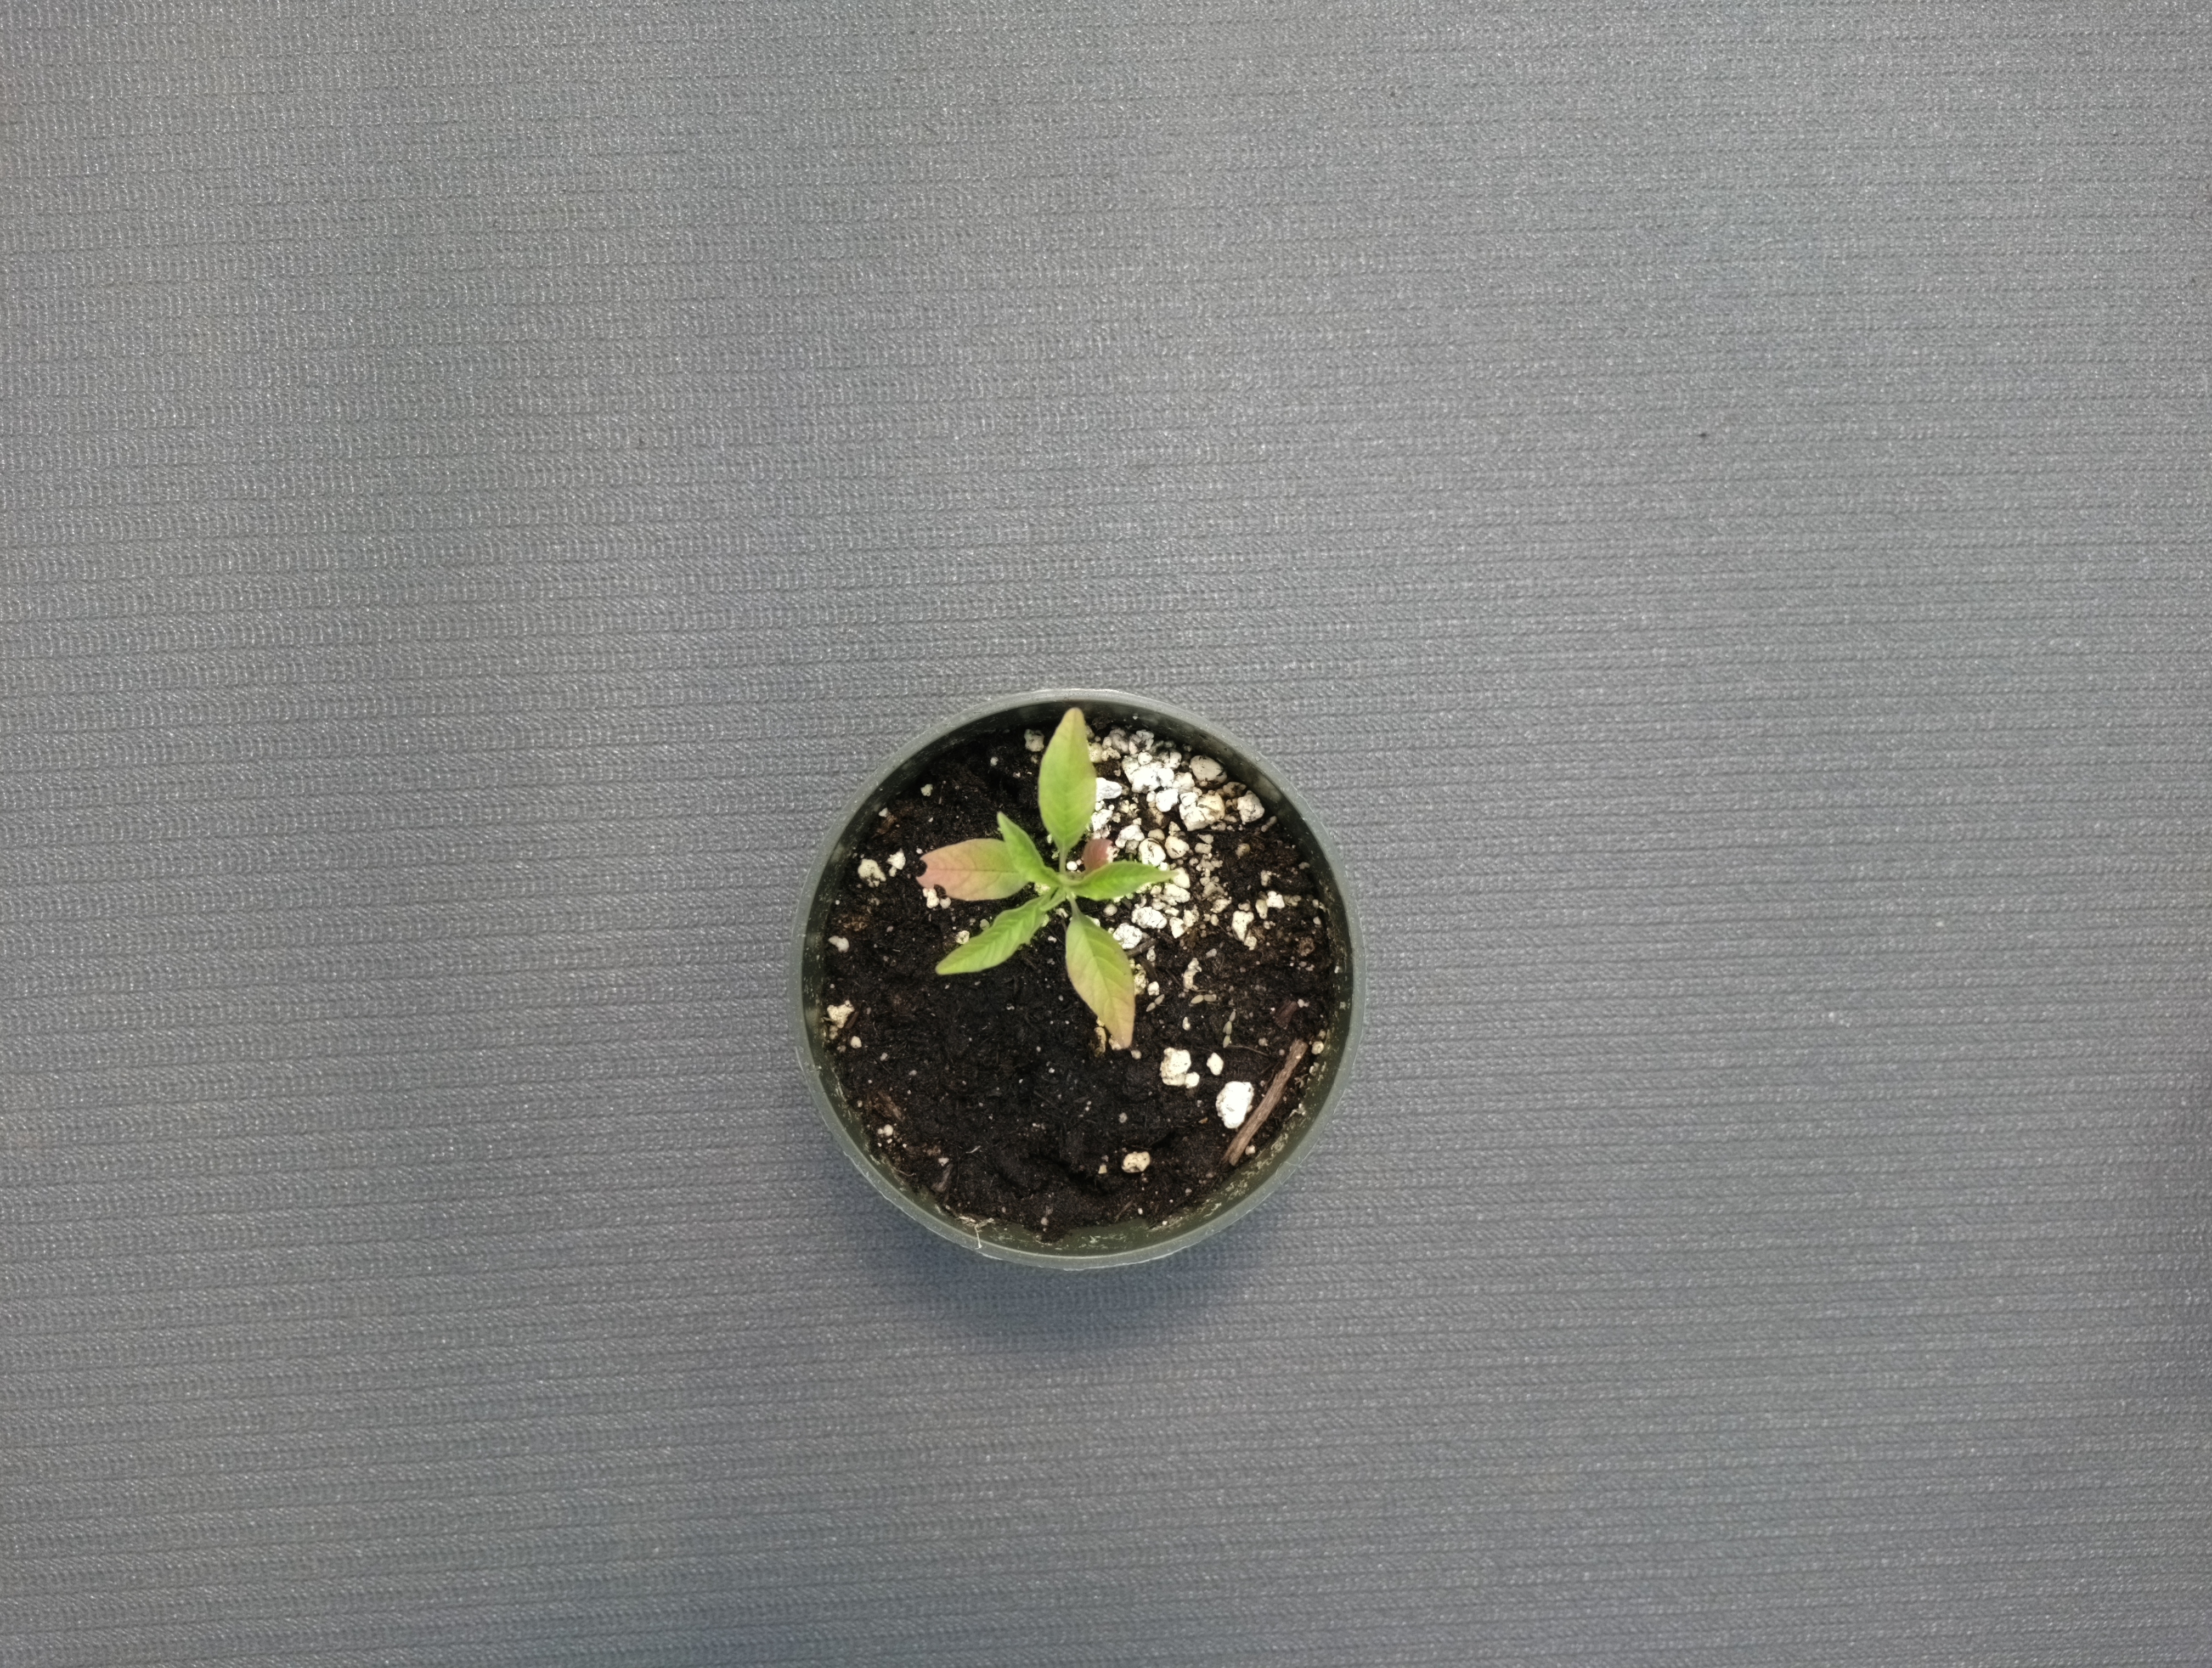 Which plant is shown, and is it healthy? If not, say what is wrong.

waterhemp, healthy untreated
